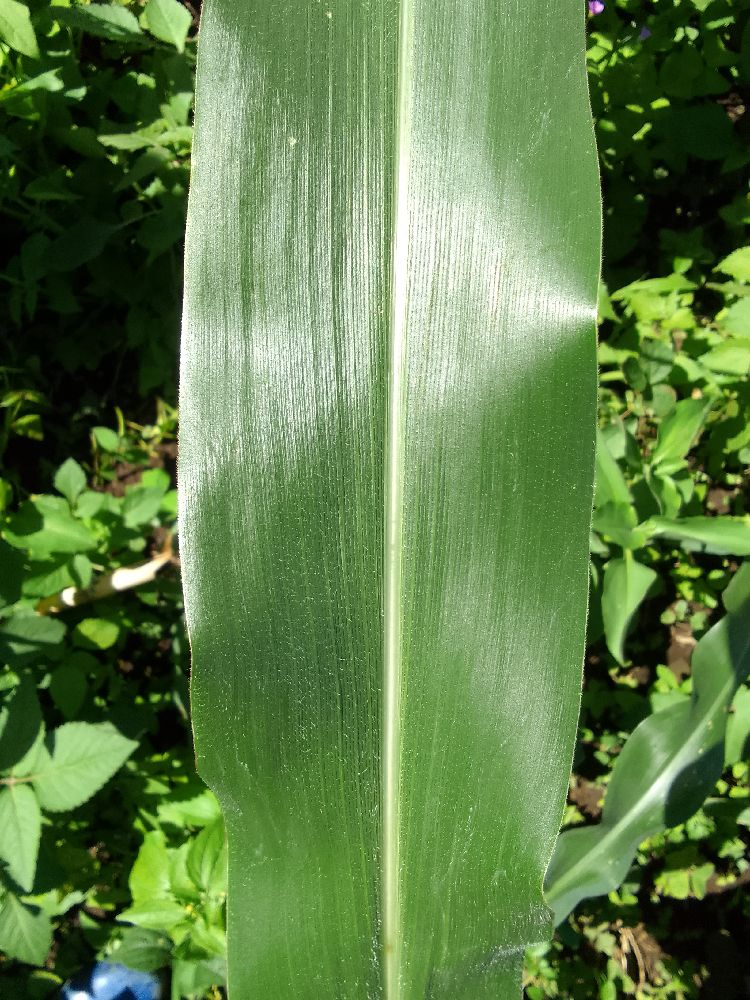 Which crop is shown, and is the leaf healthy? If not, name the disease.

maize, healthy
